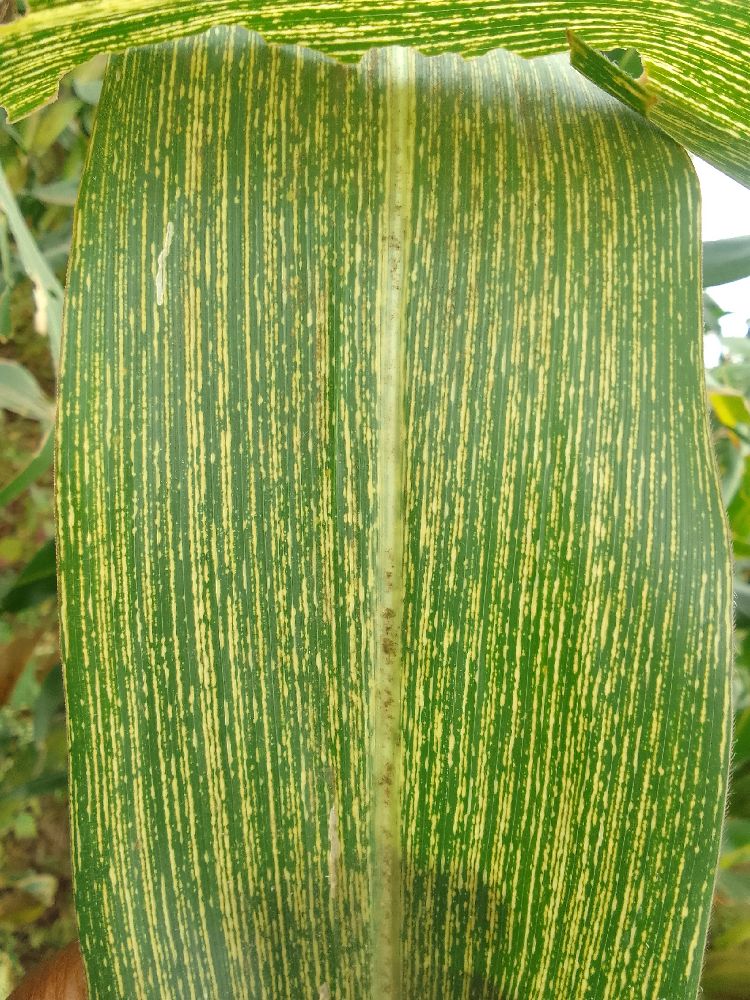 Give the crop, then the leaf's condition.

maize, maize streak virus
